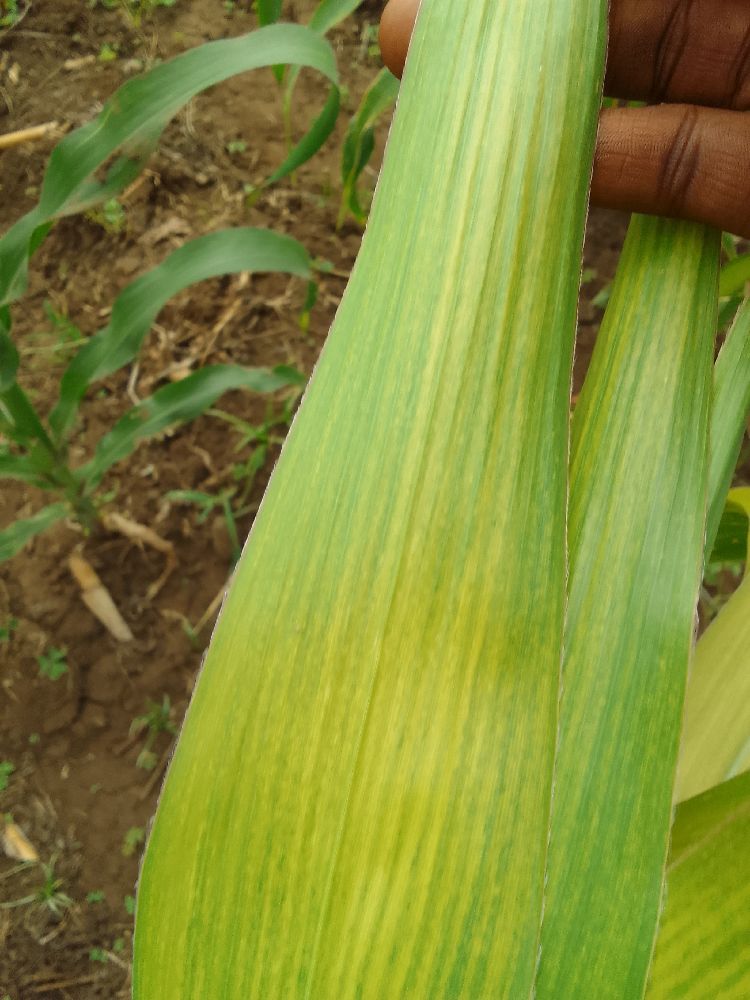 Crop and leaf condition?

maize, maize lethal necrosis
